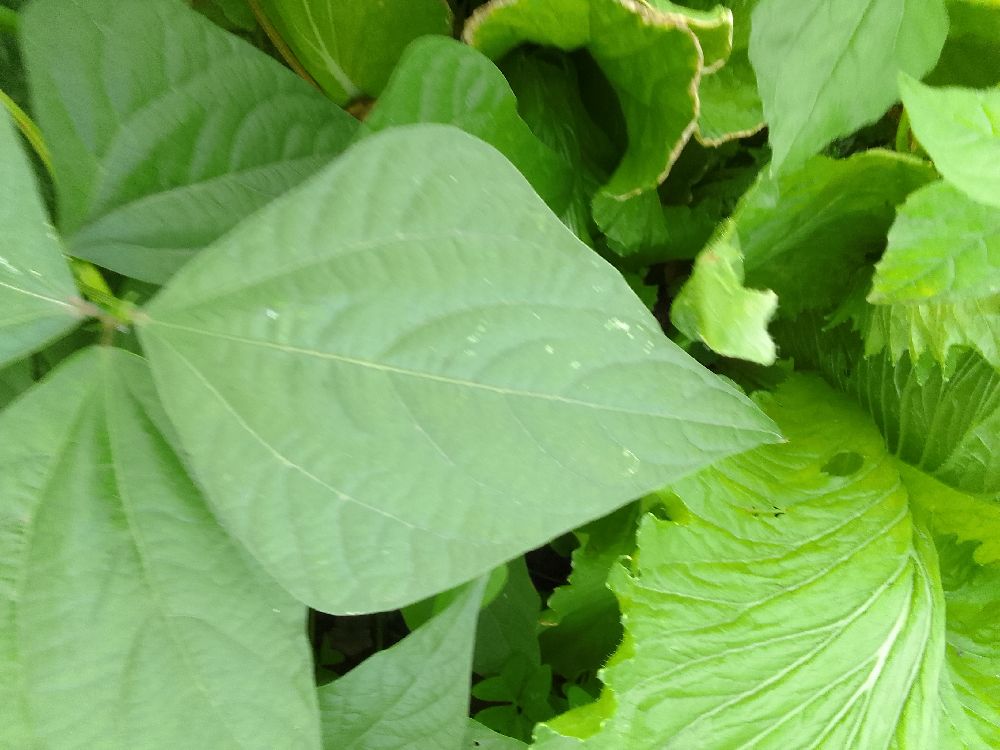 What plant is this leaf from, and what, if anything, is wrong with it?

common bean, healthy
